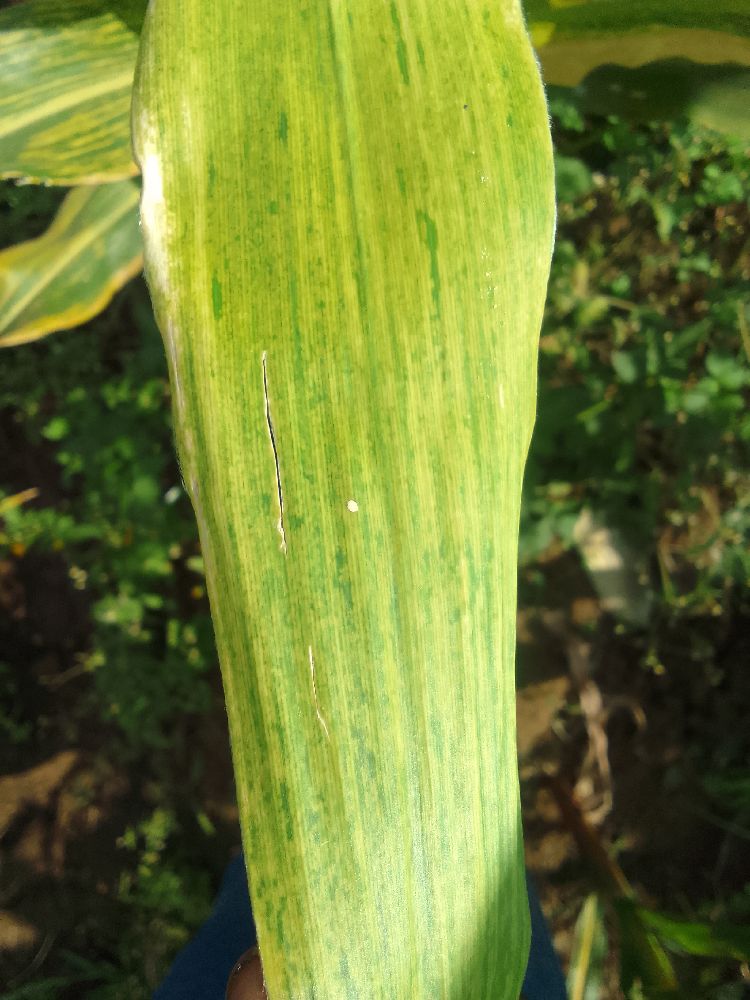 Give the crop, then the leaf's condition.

maize, maize lethal necrosis
